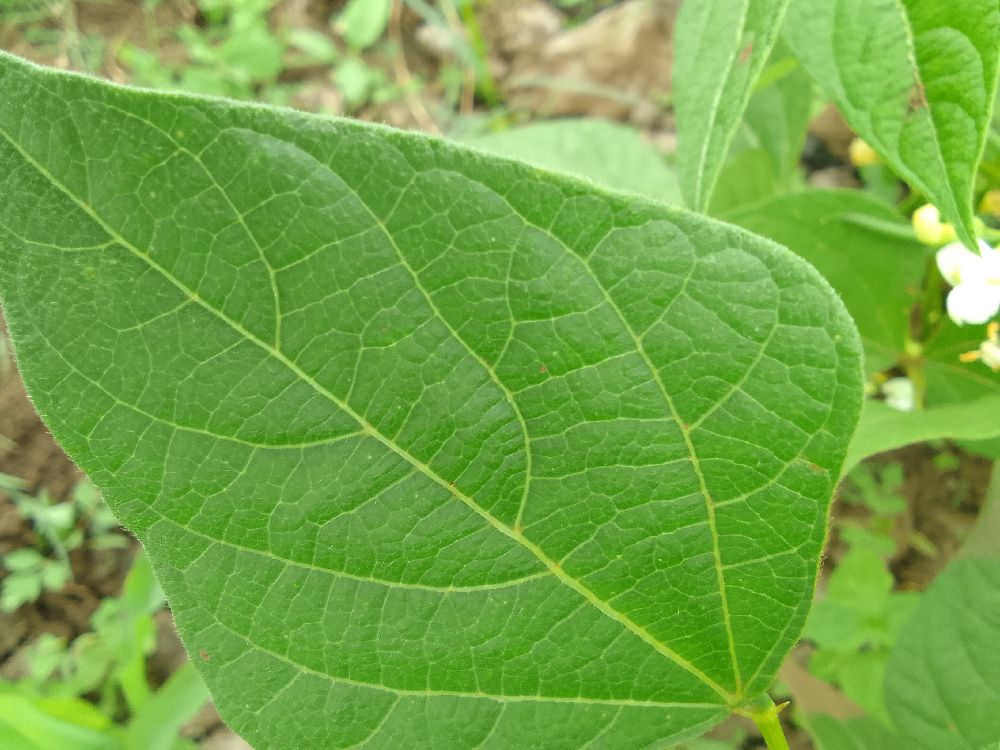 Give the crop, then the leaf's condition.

common bean, healthy
